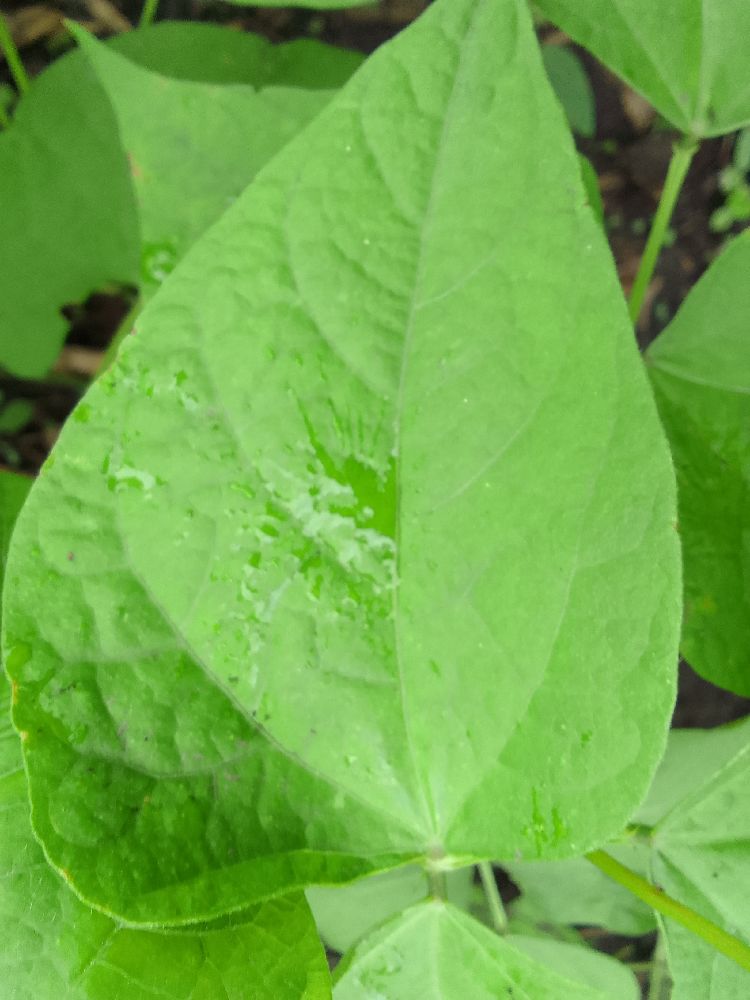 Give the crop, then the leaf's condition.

common bean, healthy
